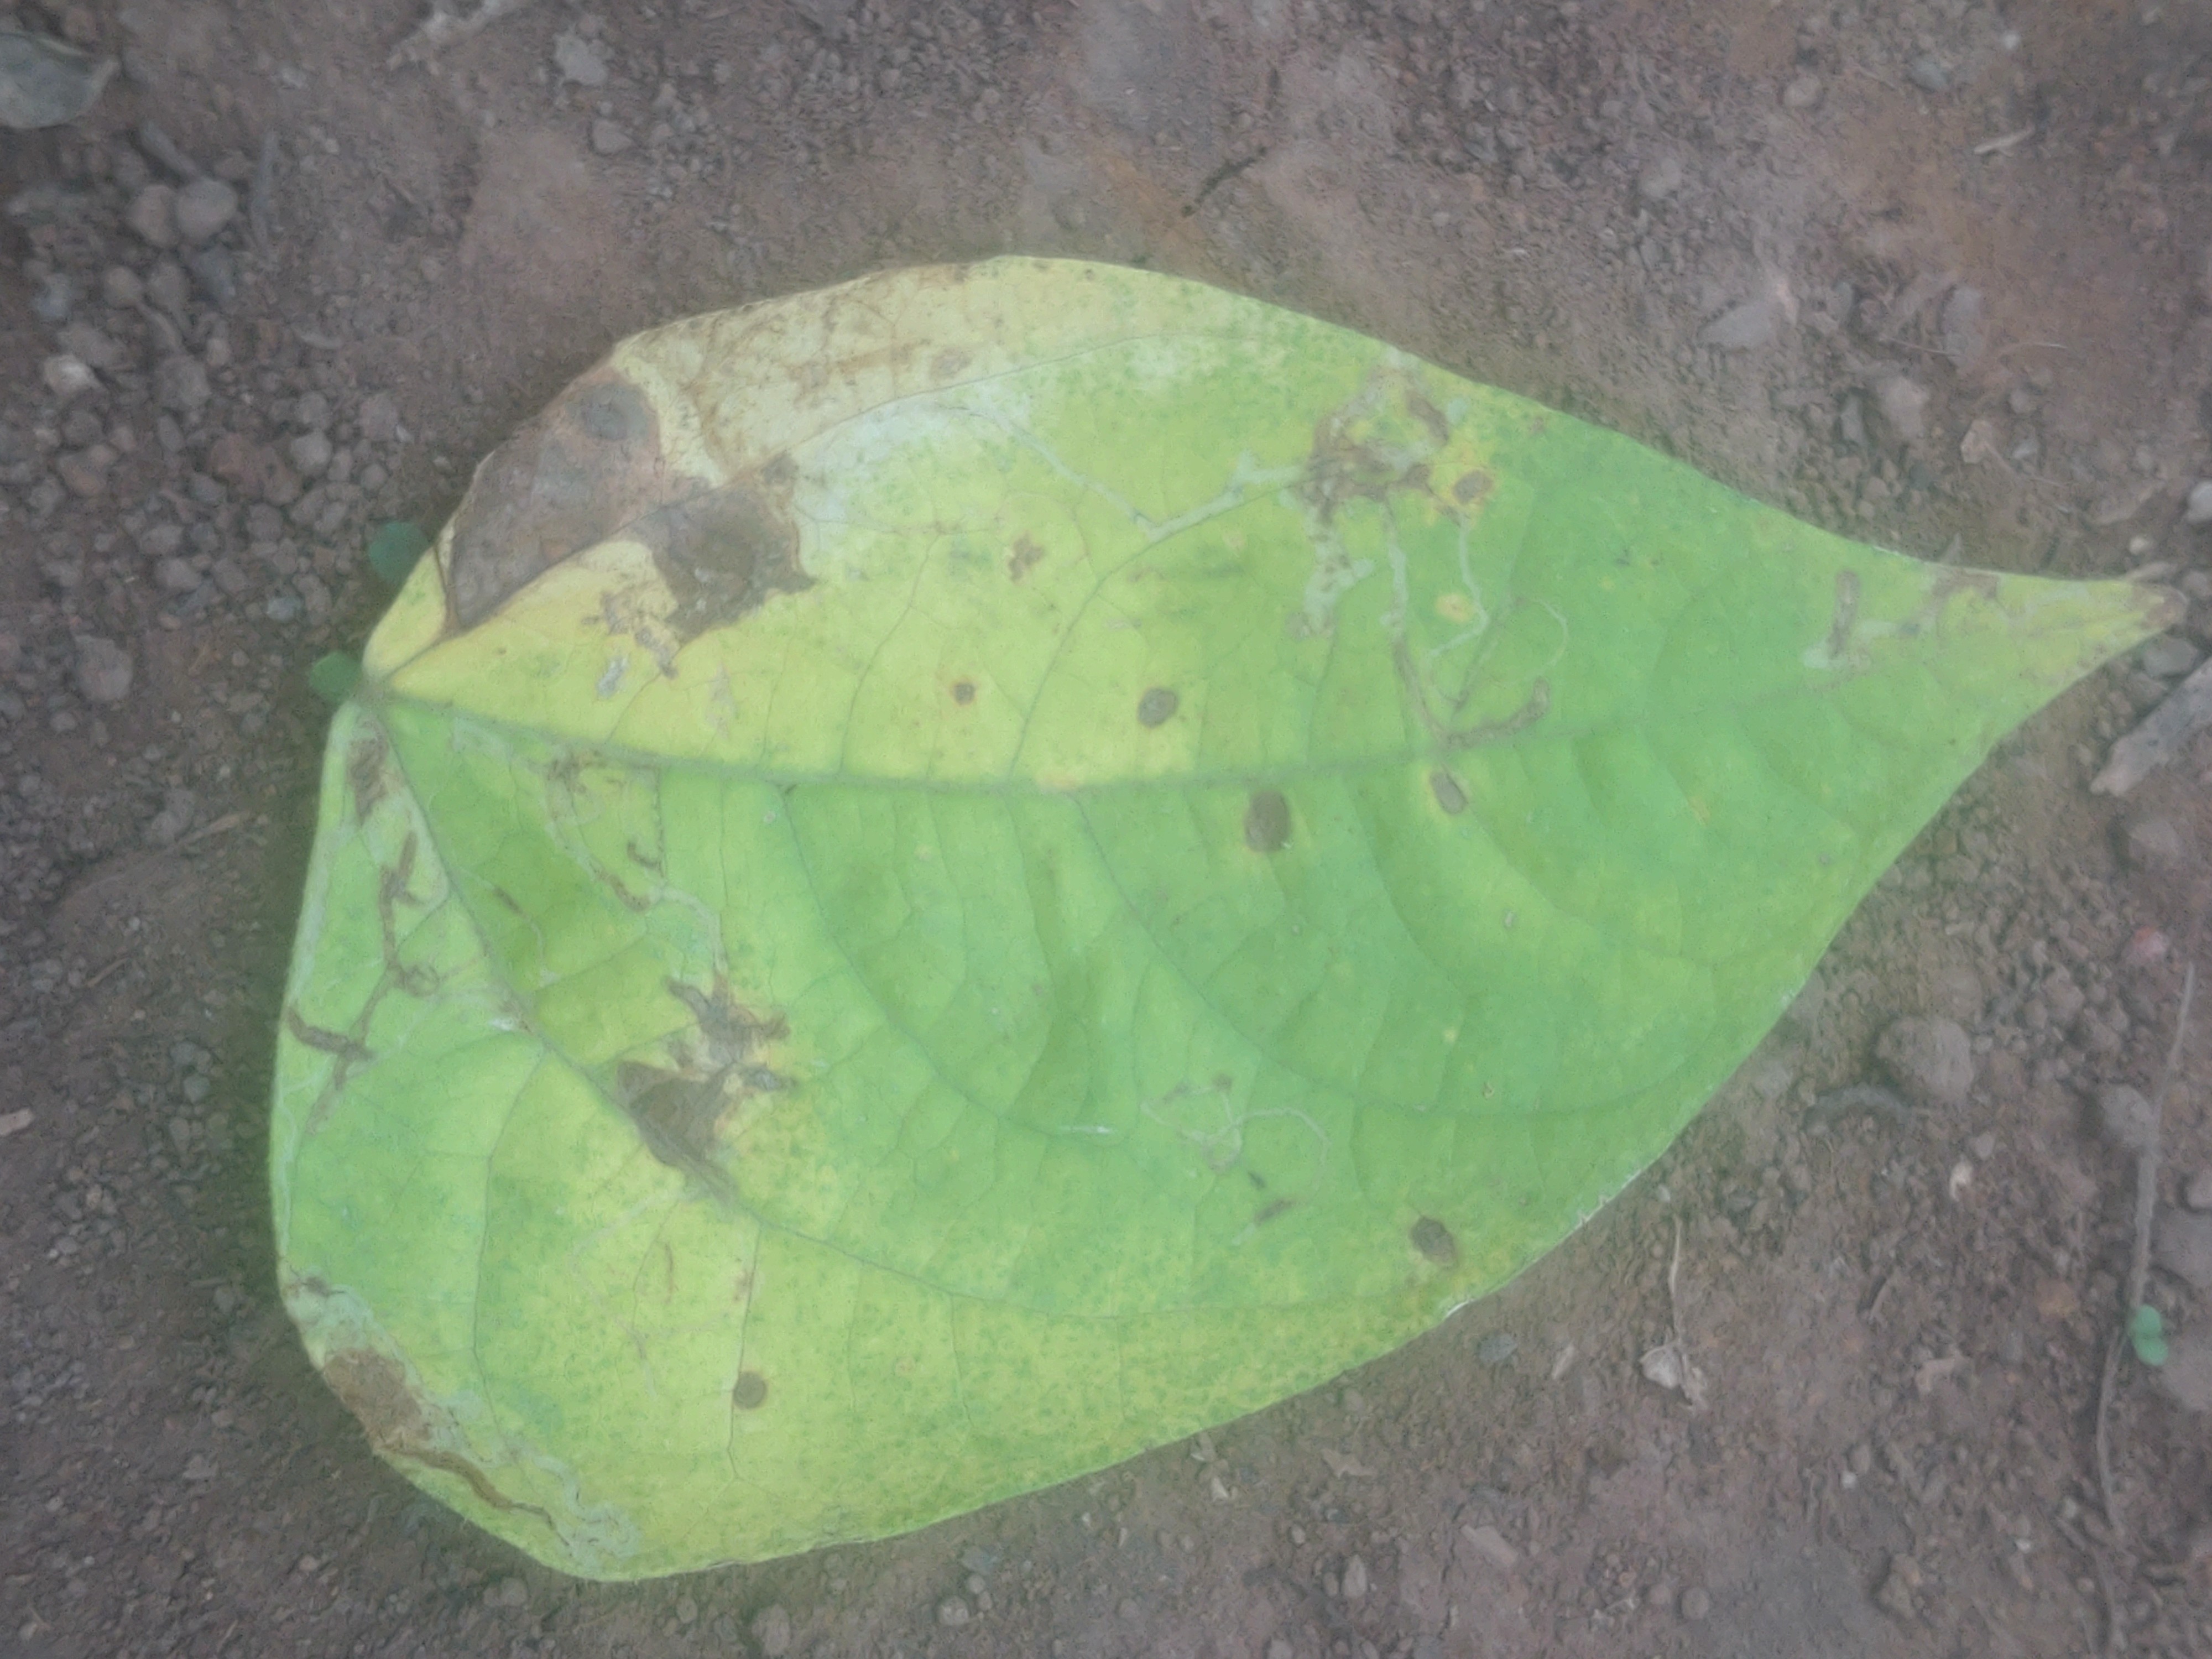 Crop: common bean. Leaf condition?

anthracnose
